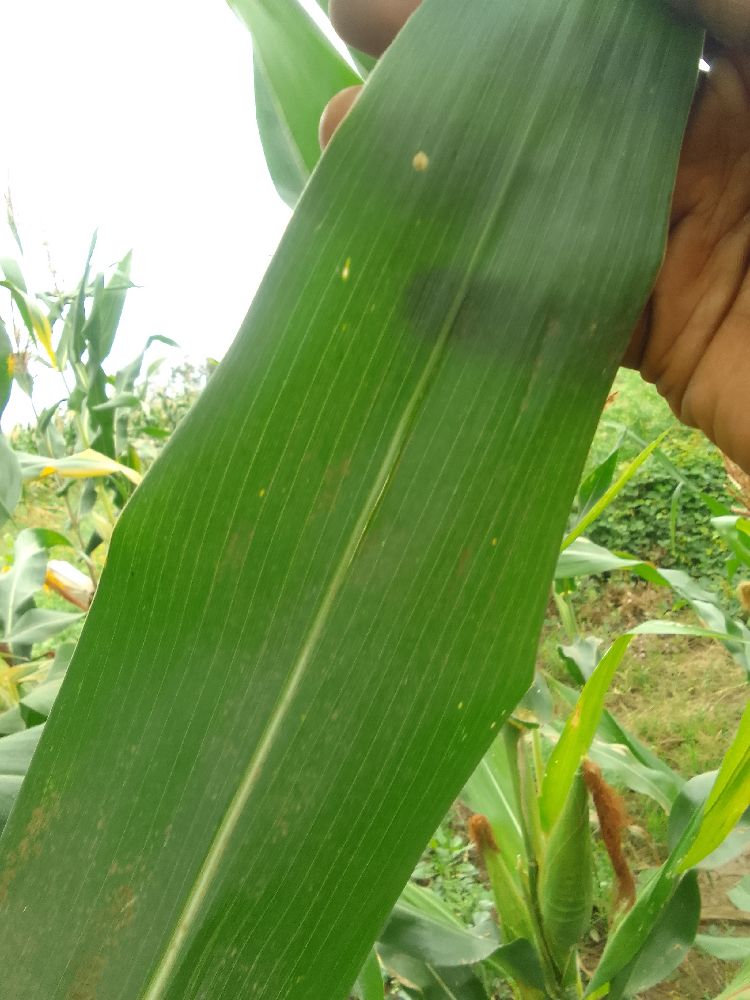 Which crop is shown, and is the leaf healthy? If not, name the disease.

maize, healthy
